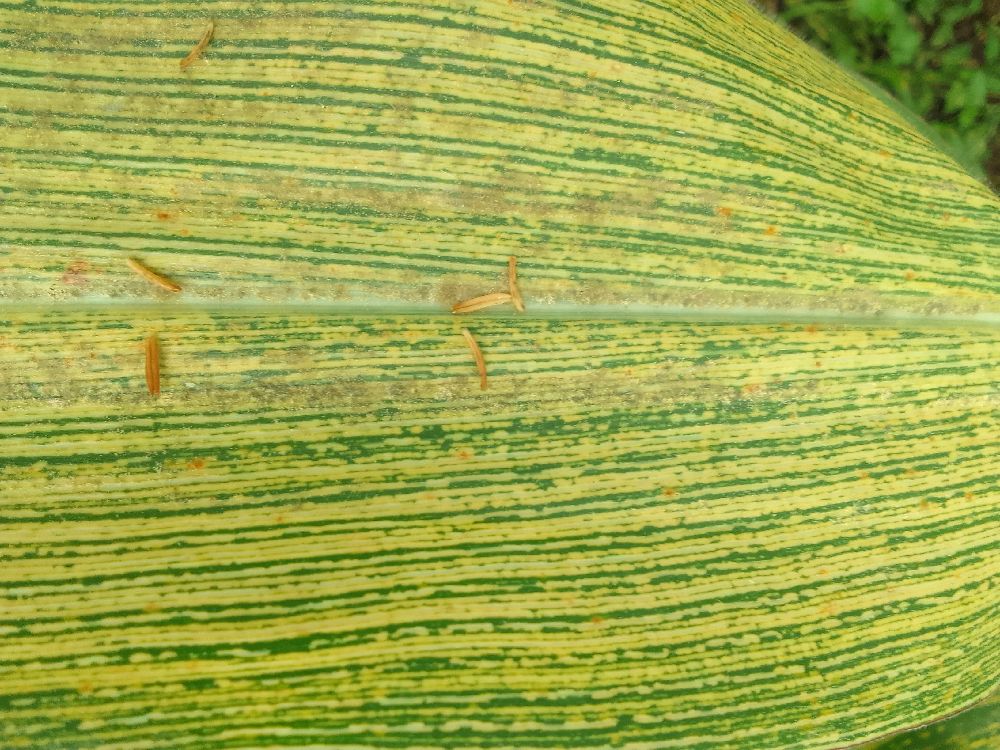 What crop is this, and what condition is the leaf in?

maize, maize streak virus
